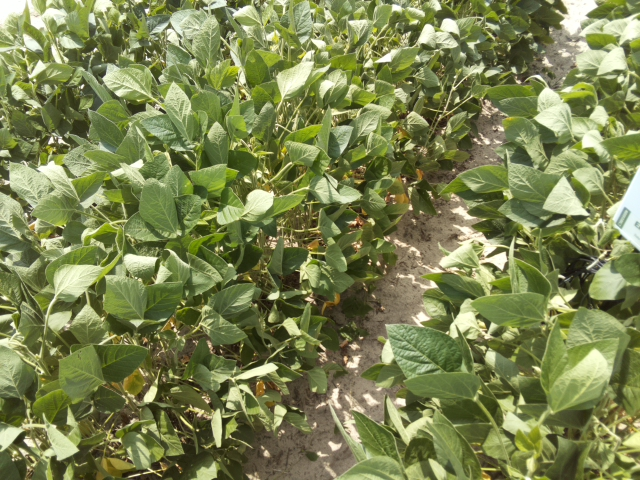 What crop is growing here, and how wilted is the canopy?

soybean, moderate turgor loss in upper canopy
